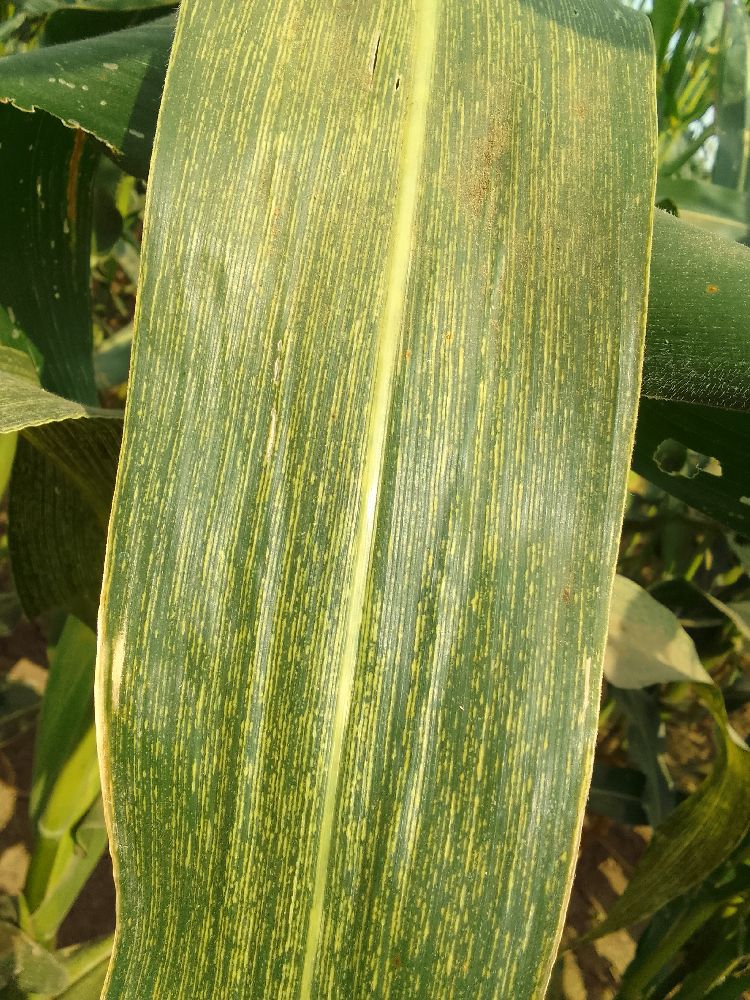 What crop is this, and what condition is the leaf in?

maize, maize streak virus
